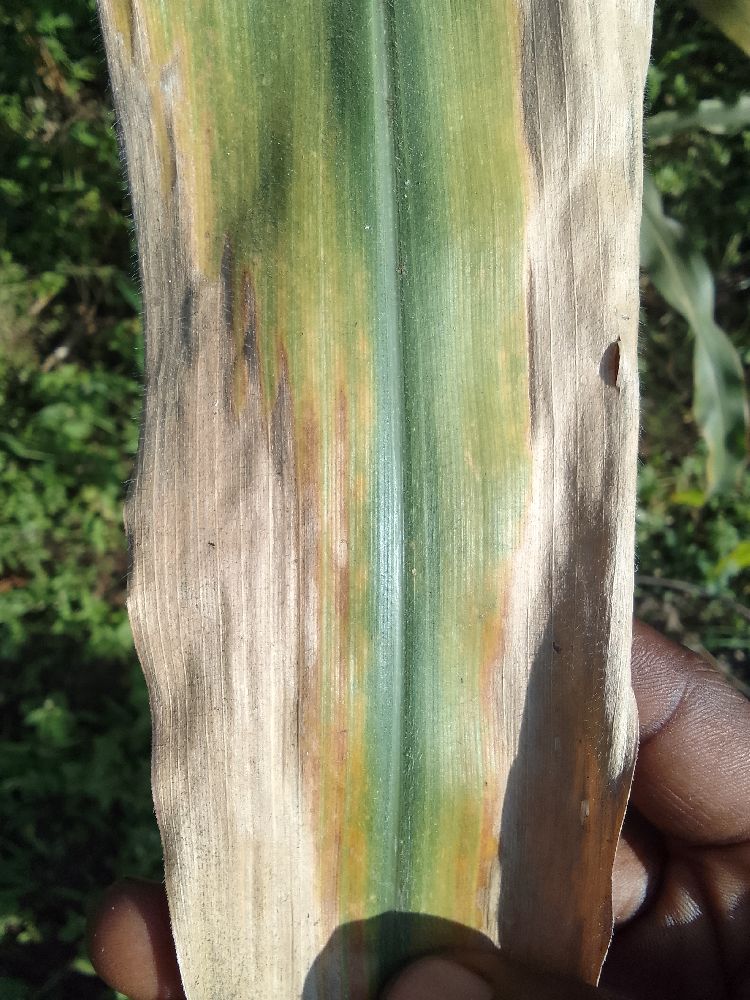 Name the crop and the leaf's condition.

maize, maize lethal necrosis
